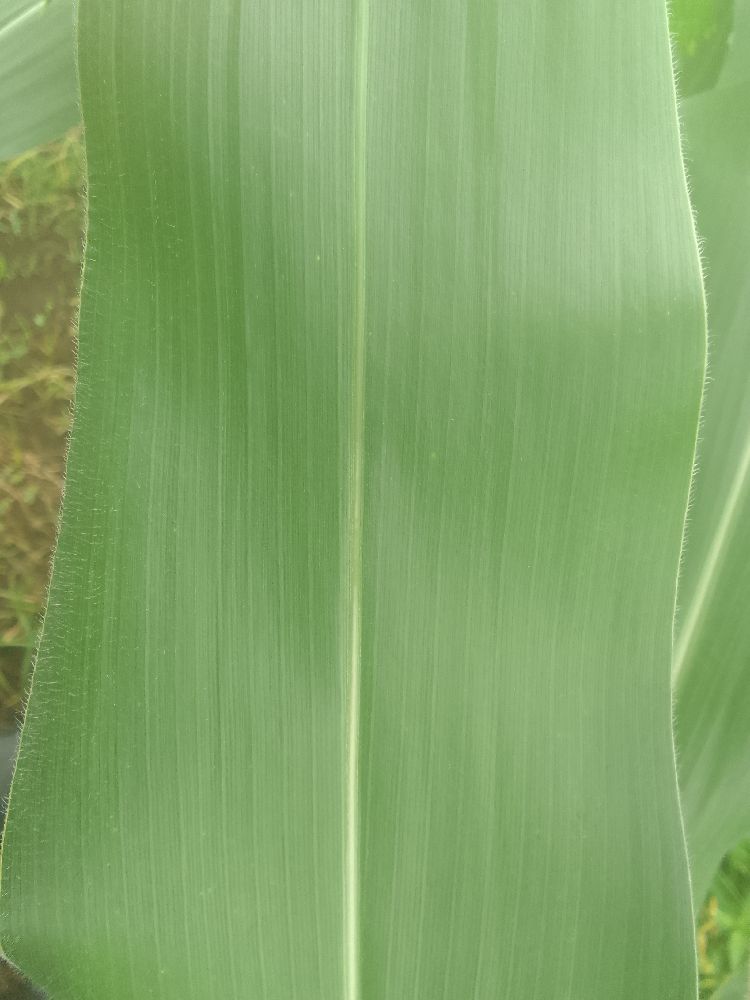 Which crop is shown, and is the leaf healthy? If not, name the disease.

maize, healthy
